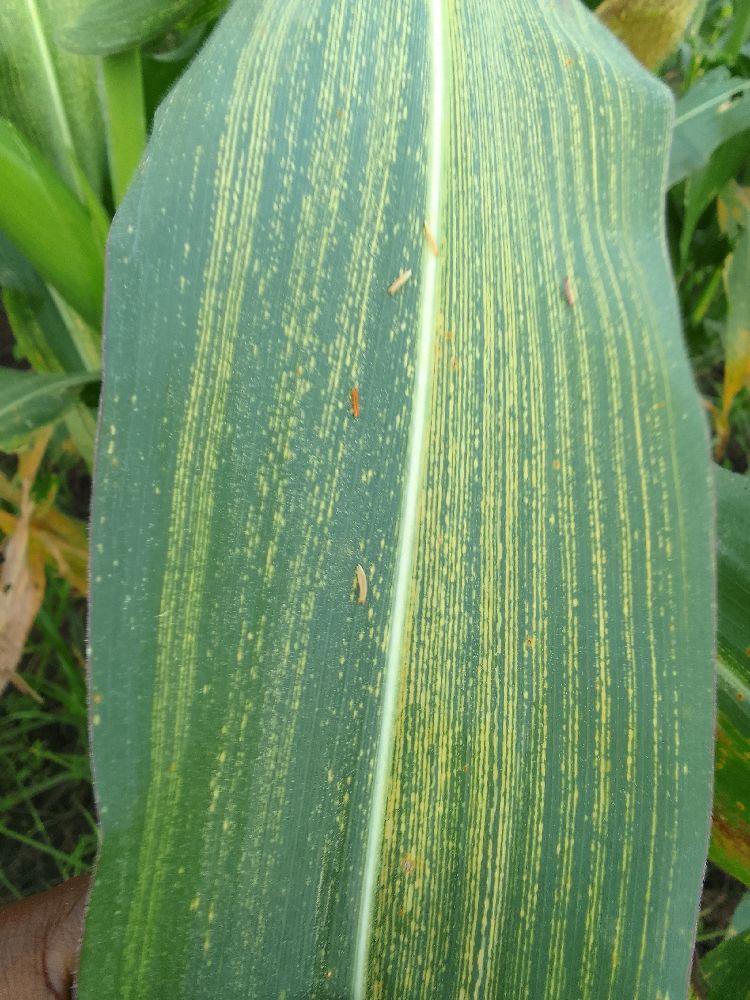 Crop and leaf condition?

maize, maize streak virus
